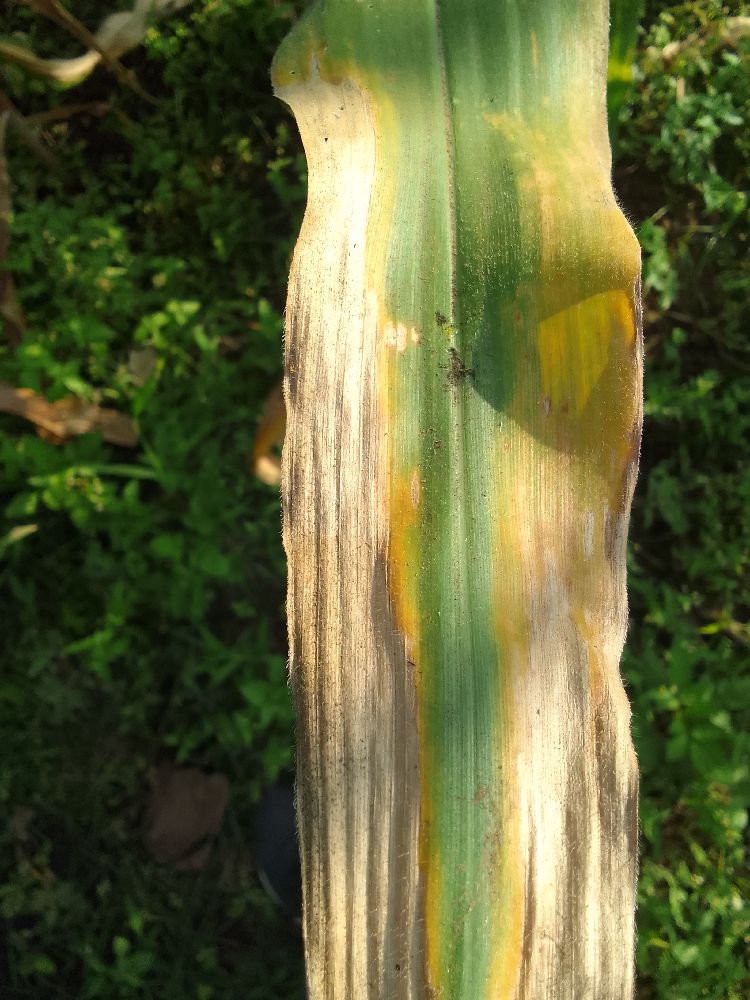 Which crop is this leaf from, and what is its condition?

maize, maize lethal necrosis
